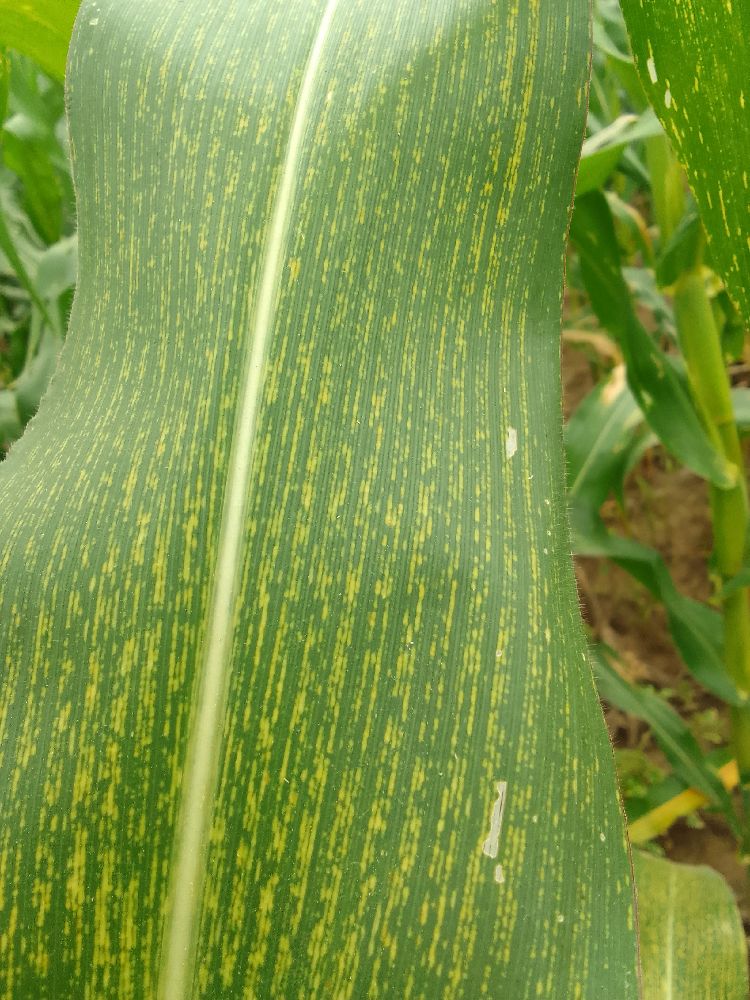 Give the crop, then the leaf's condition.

maize, maize streak virus
